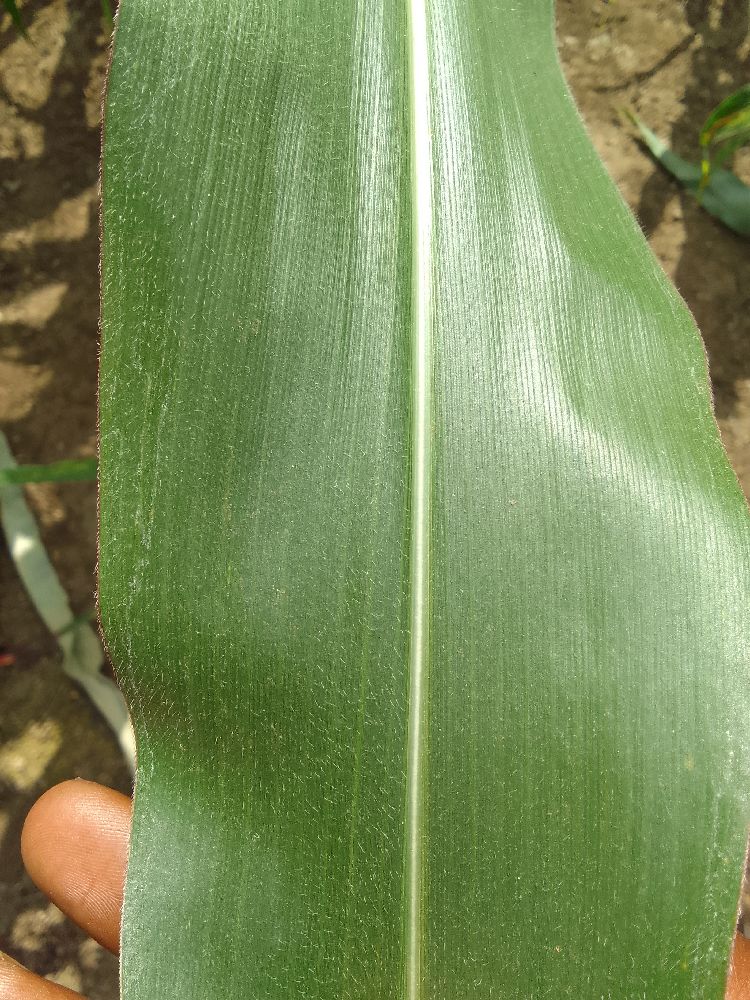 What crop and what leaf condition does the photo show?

maize, healthy
